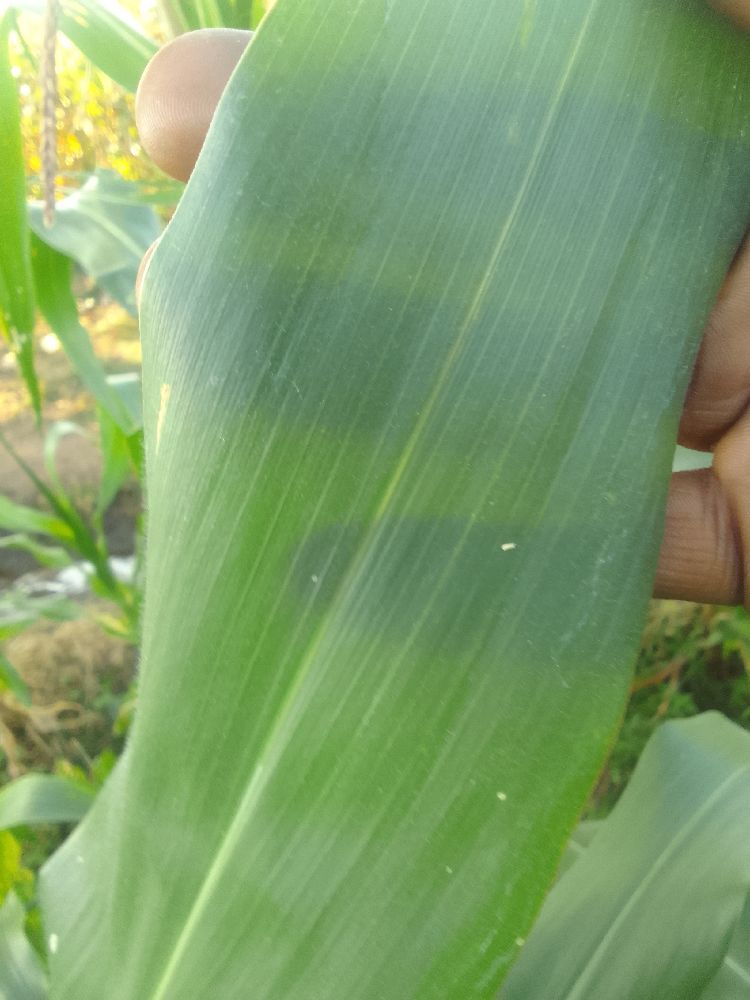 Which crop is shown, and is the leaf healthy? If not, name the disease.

maize, healthy
